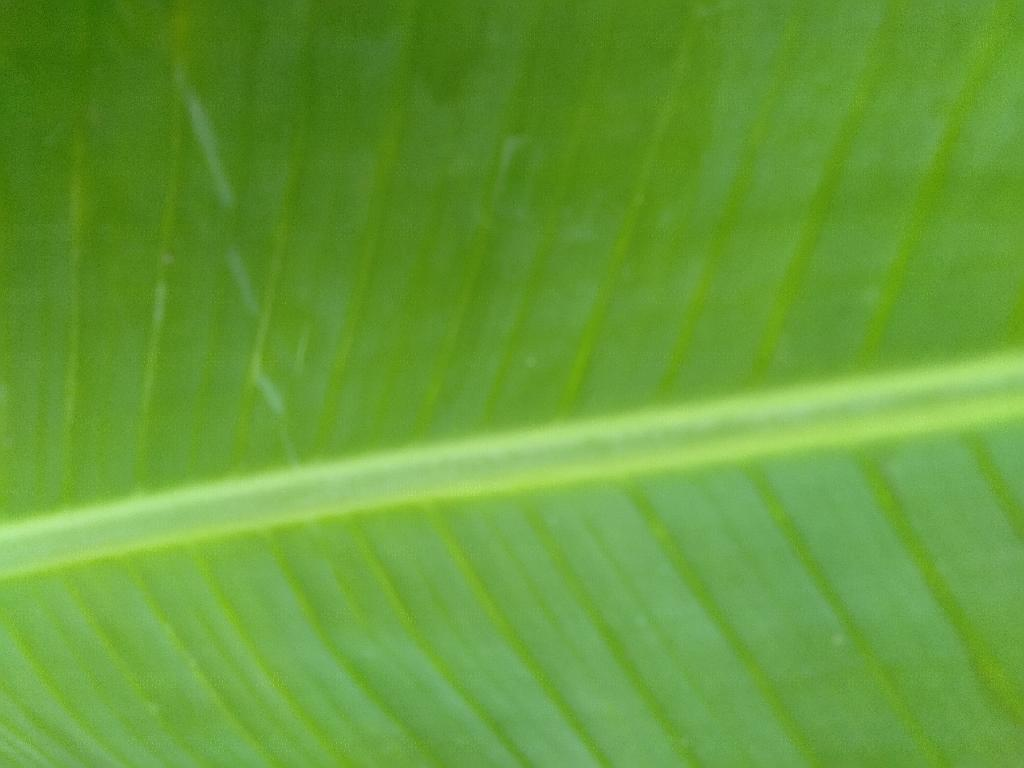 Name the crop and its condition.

banana, healthy
